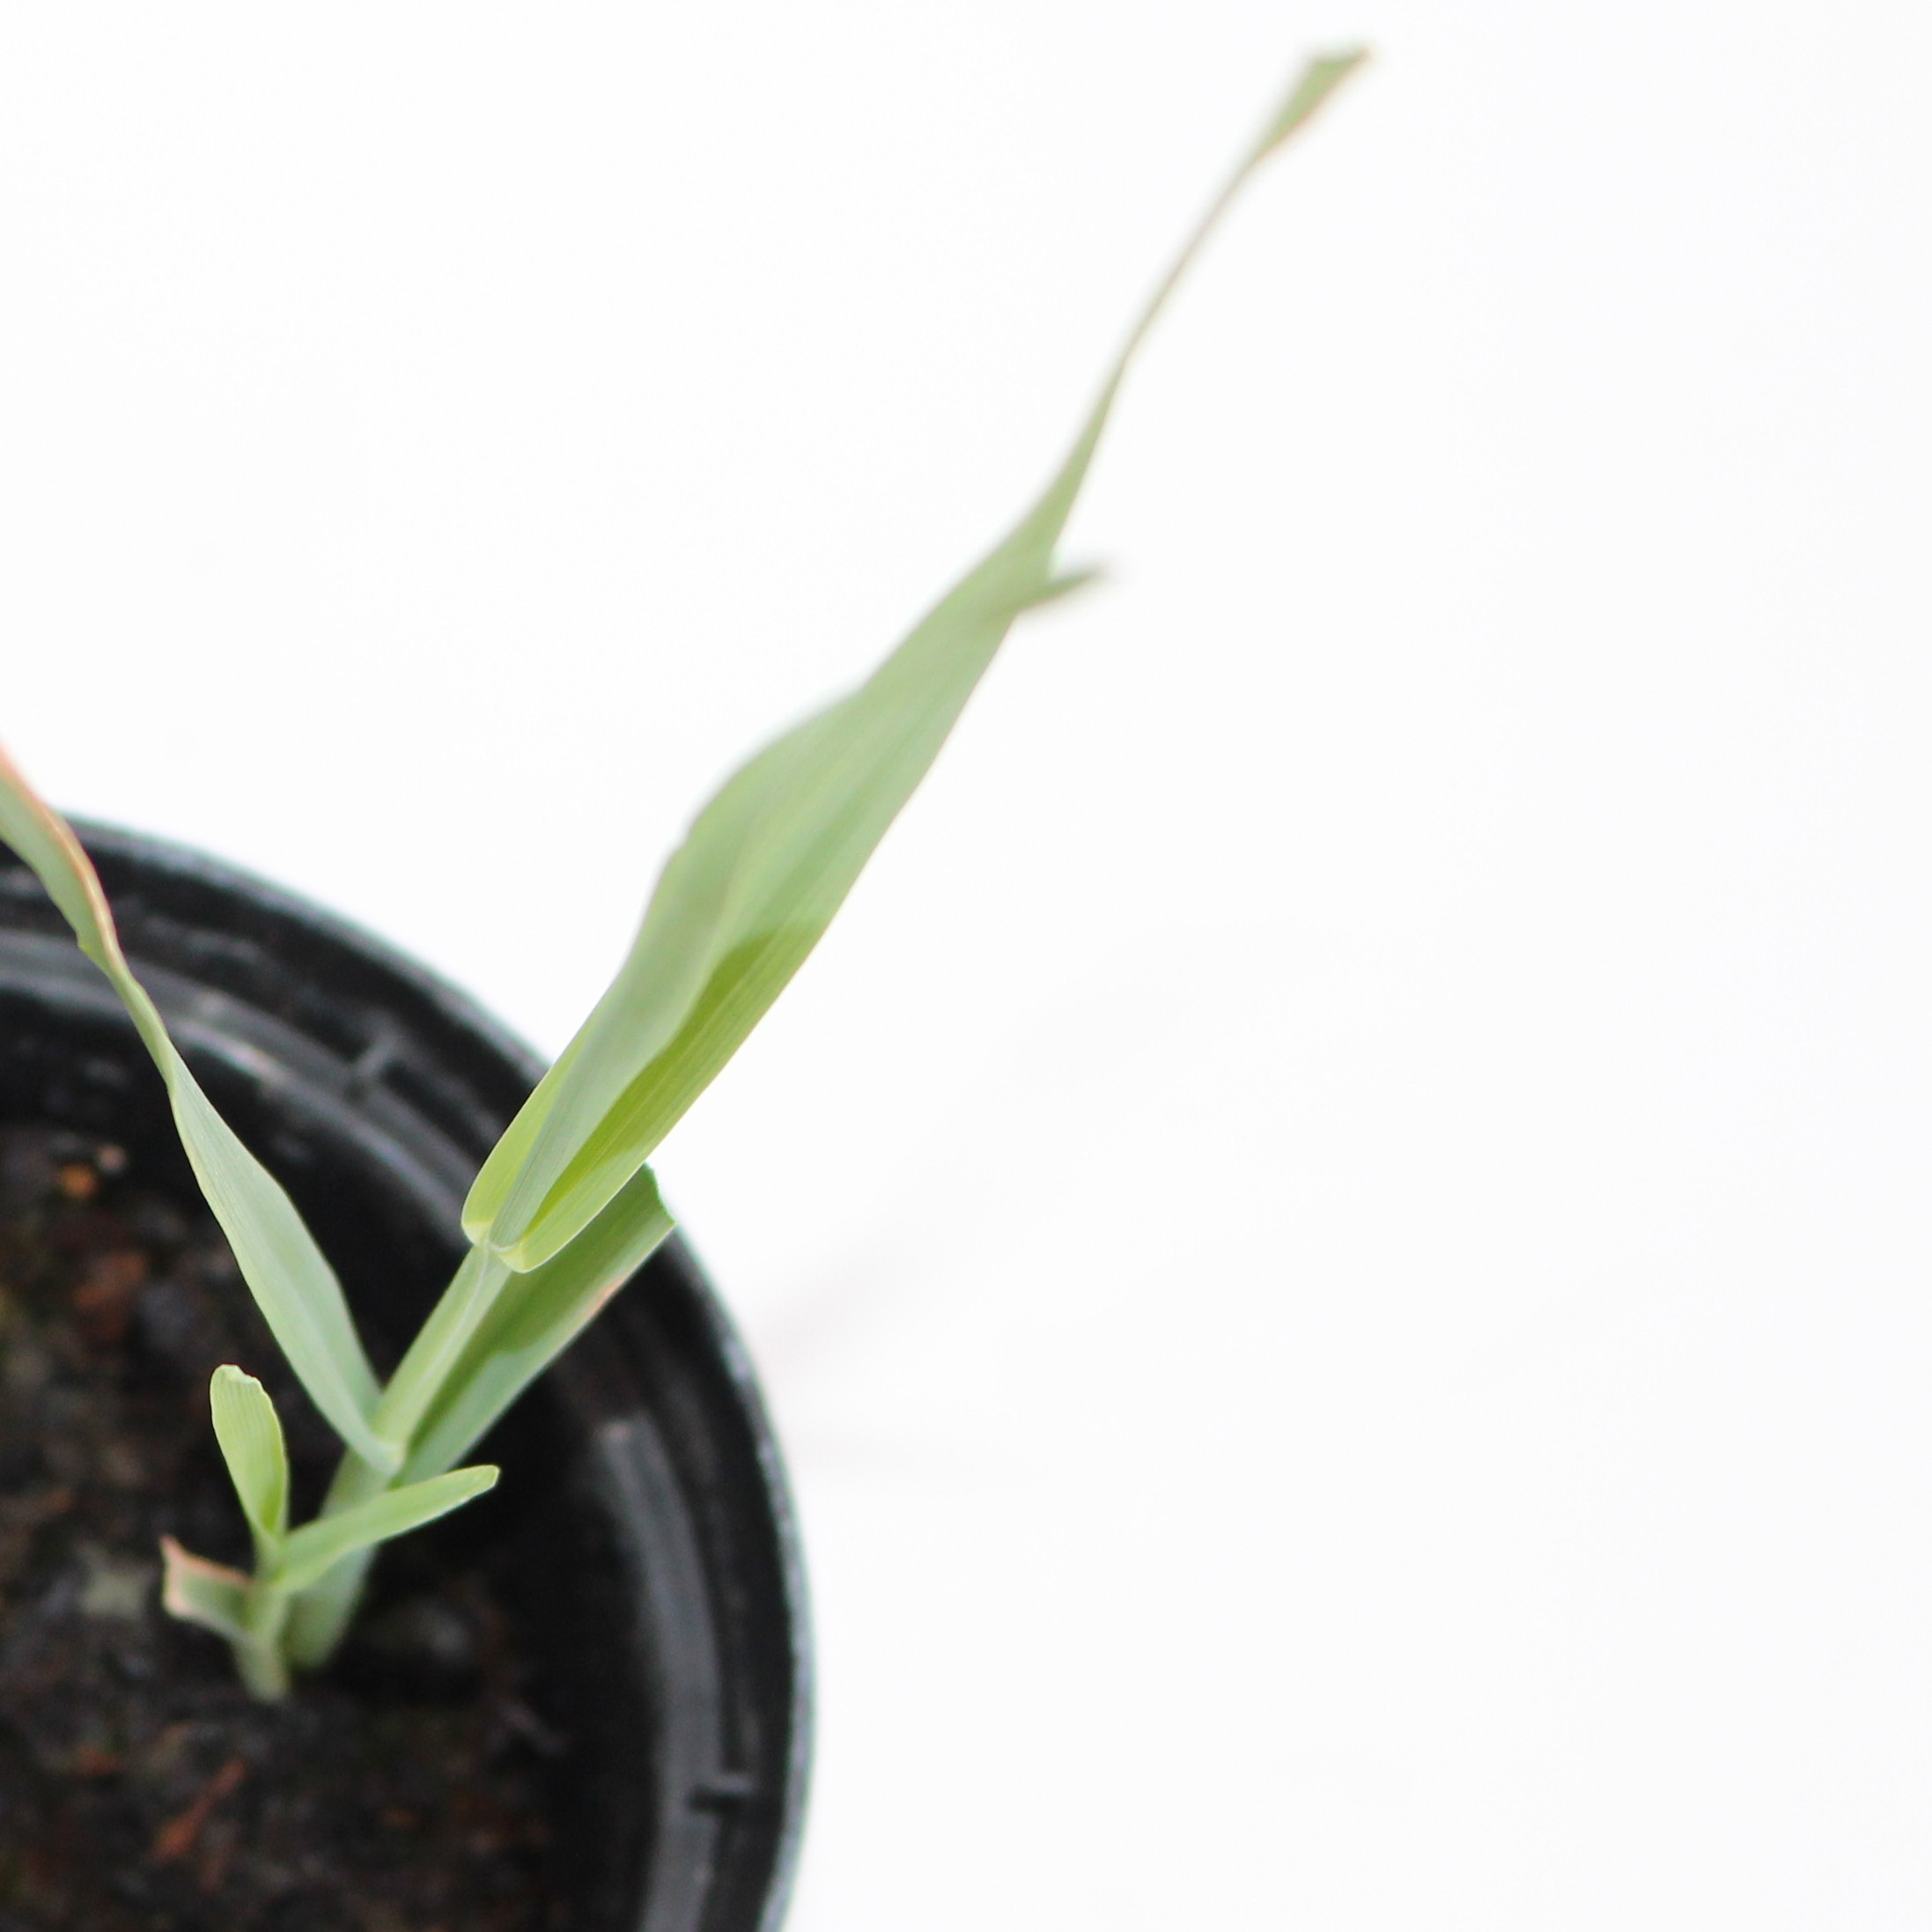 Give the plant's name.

Avena sterilis
